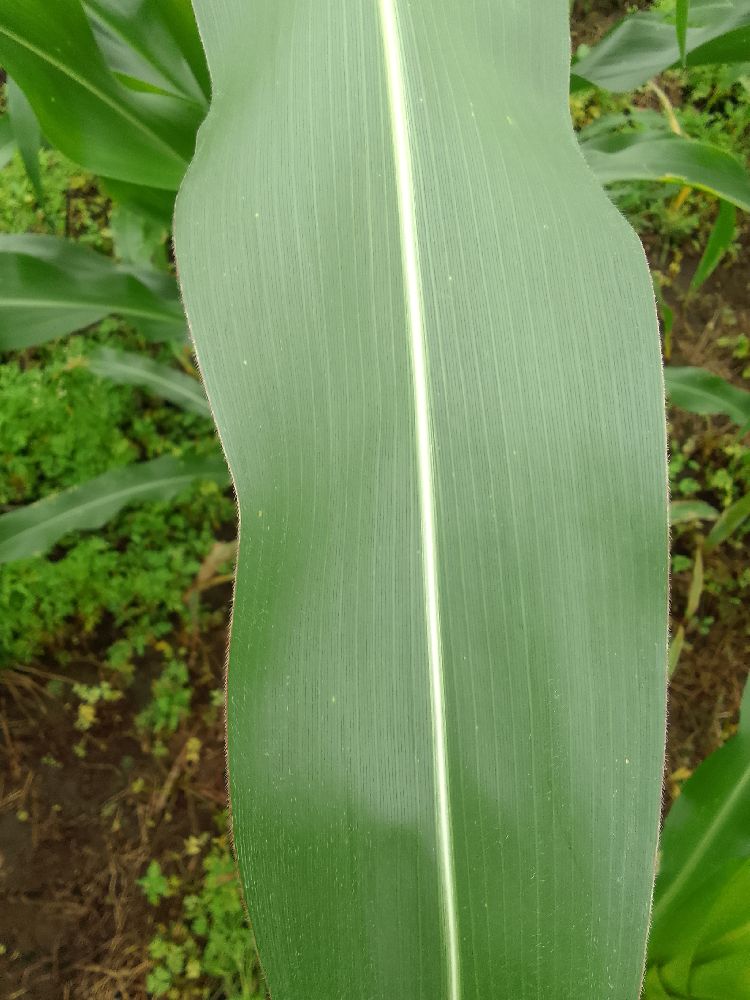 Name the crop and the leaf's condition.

maize, healthy
